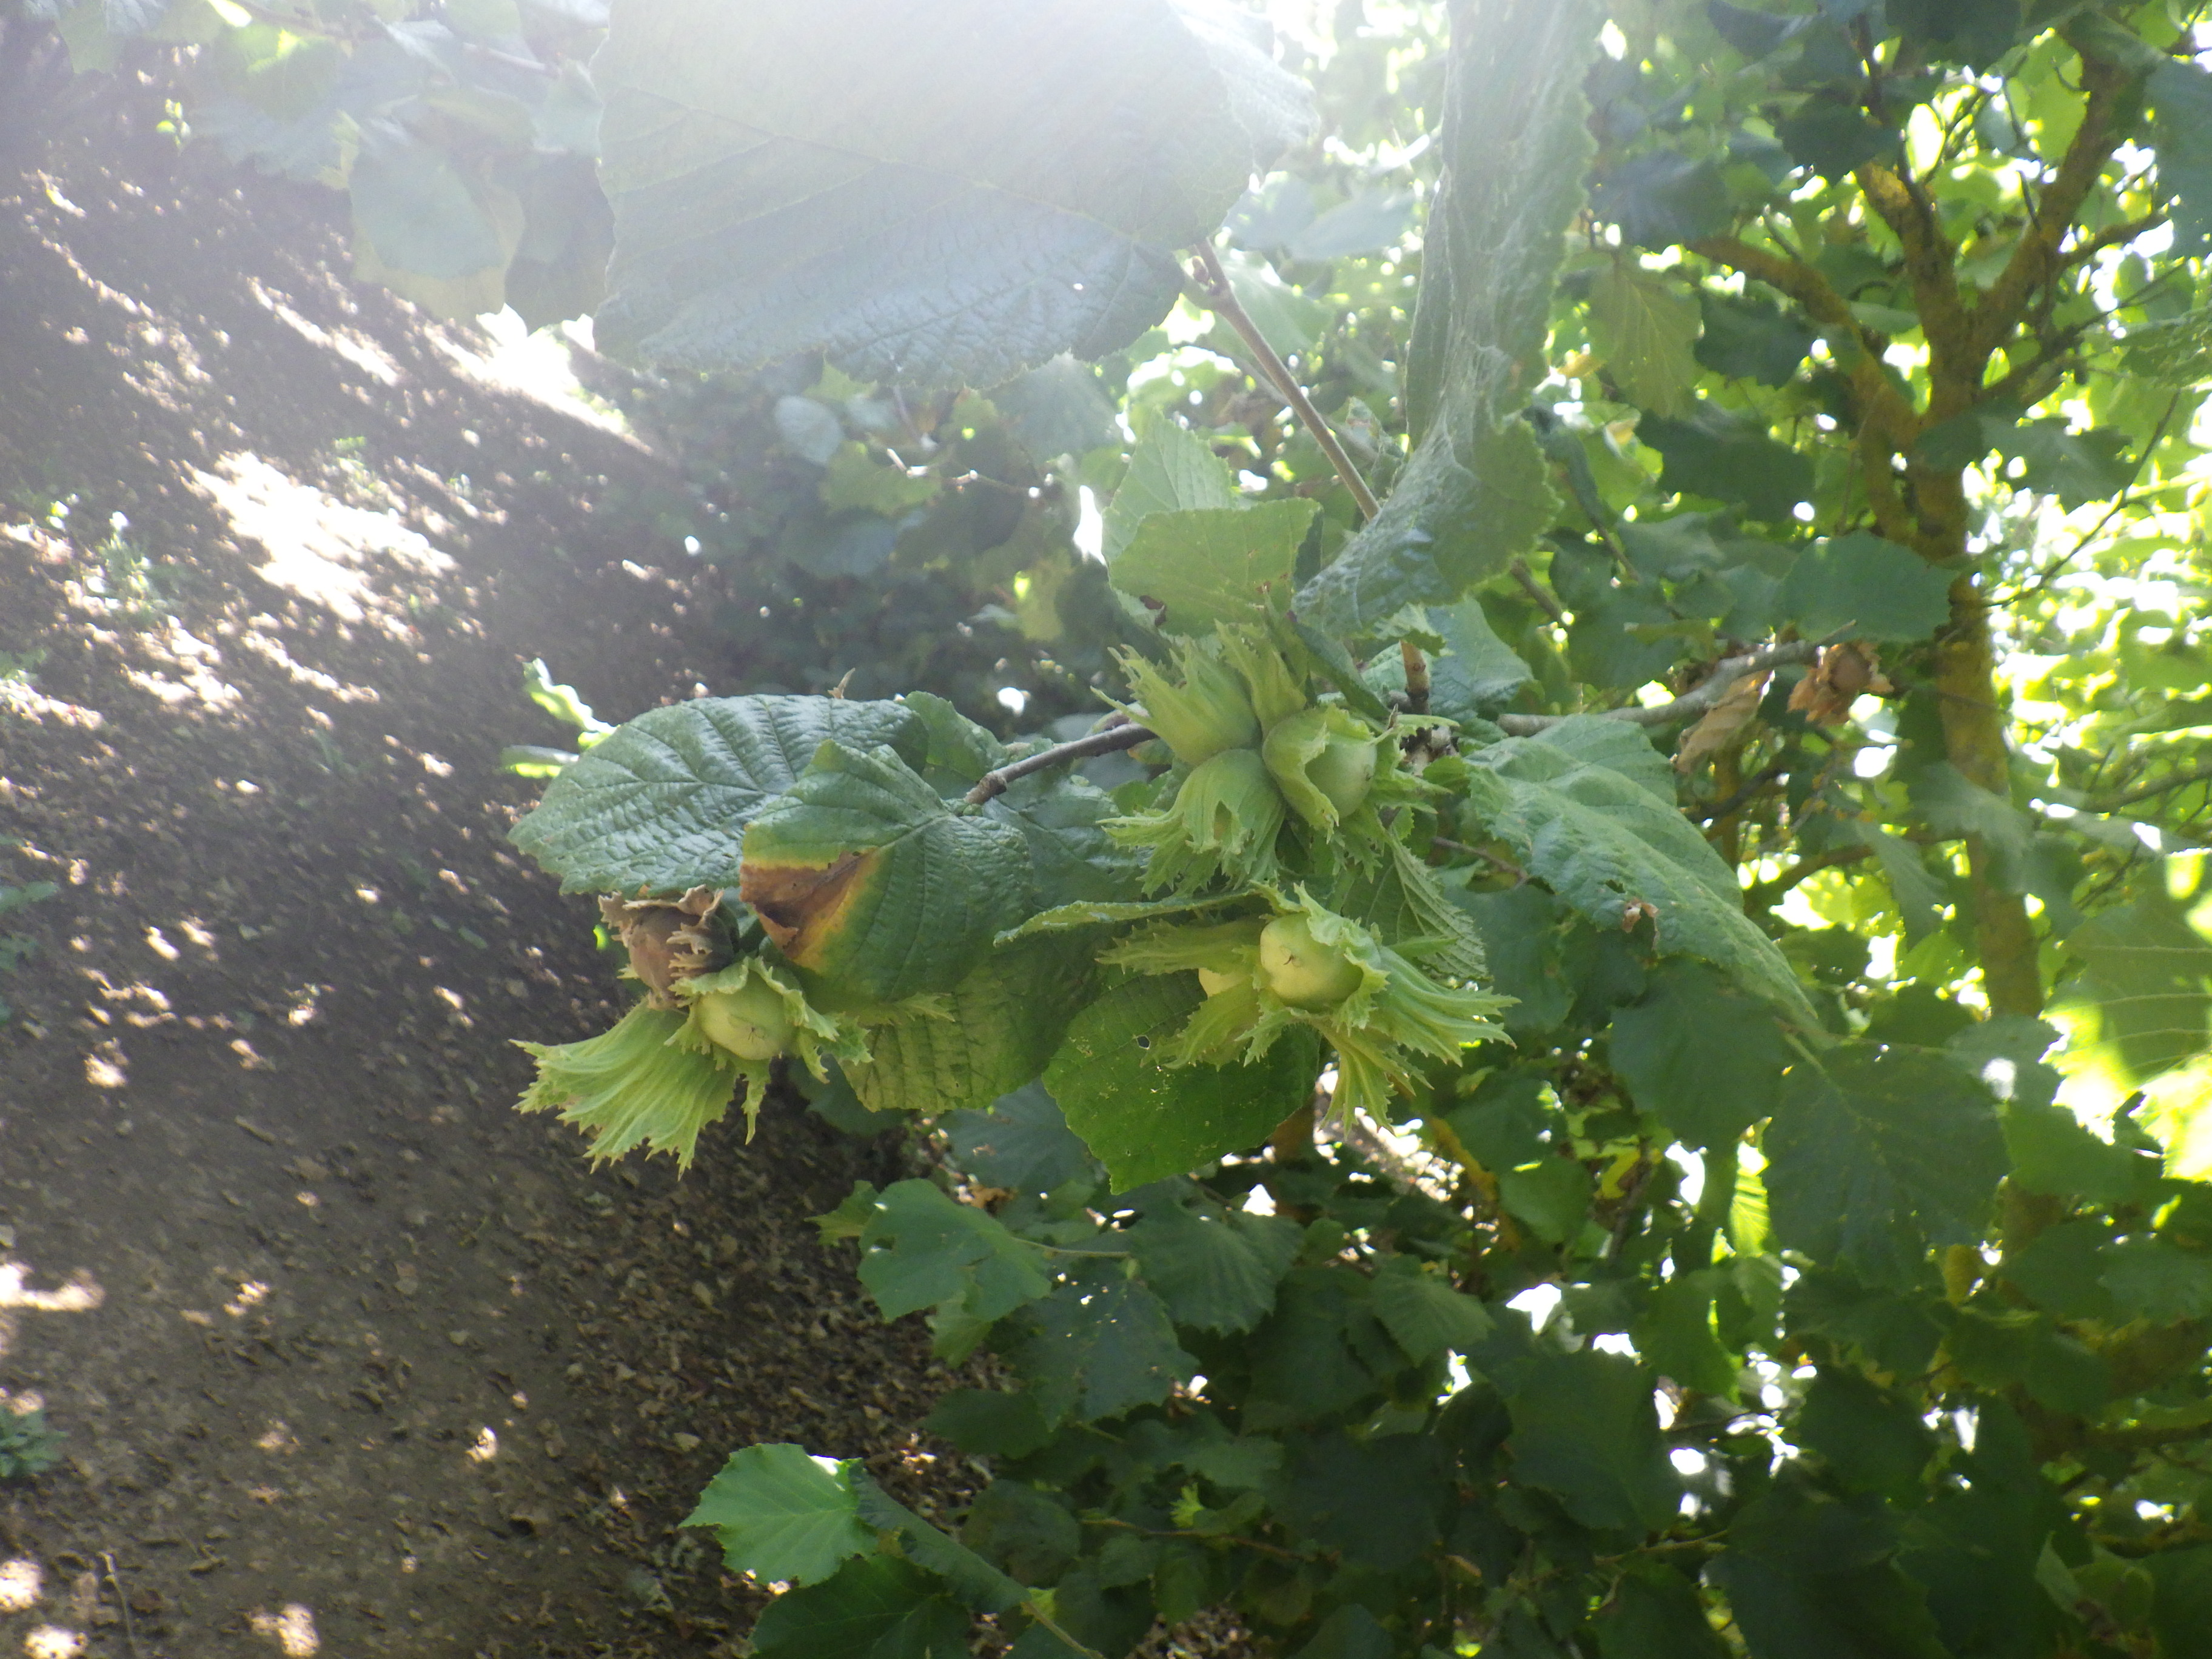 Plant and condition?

hazel, bacterial spot, sunburn
